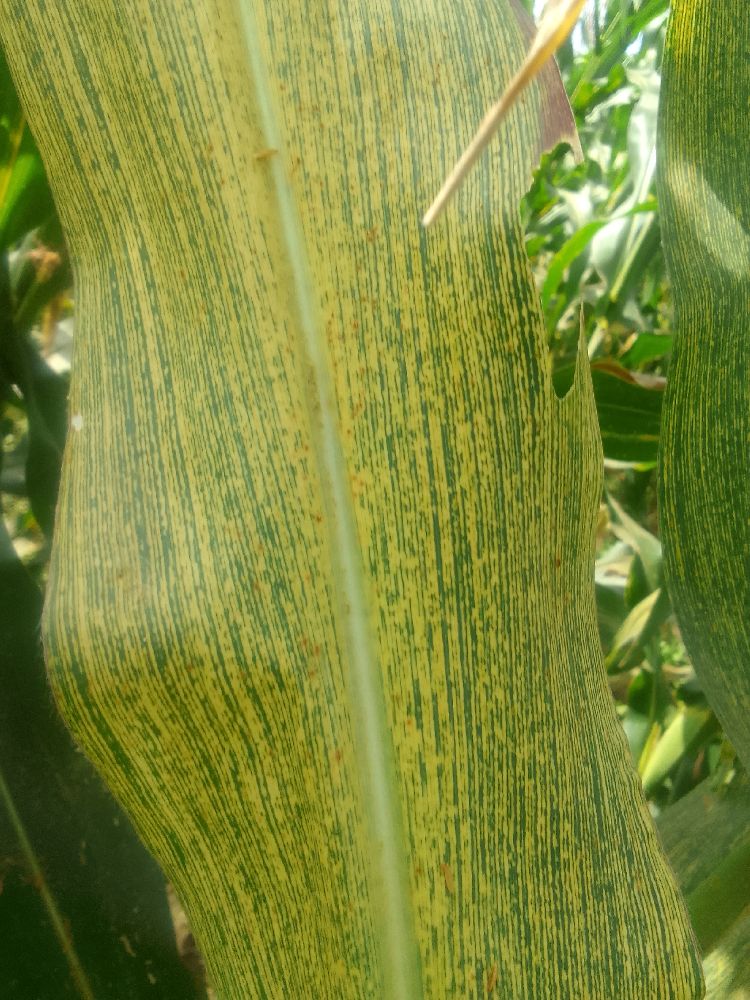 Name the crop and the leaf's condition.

maize, maize streak virus
